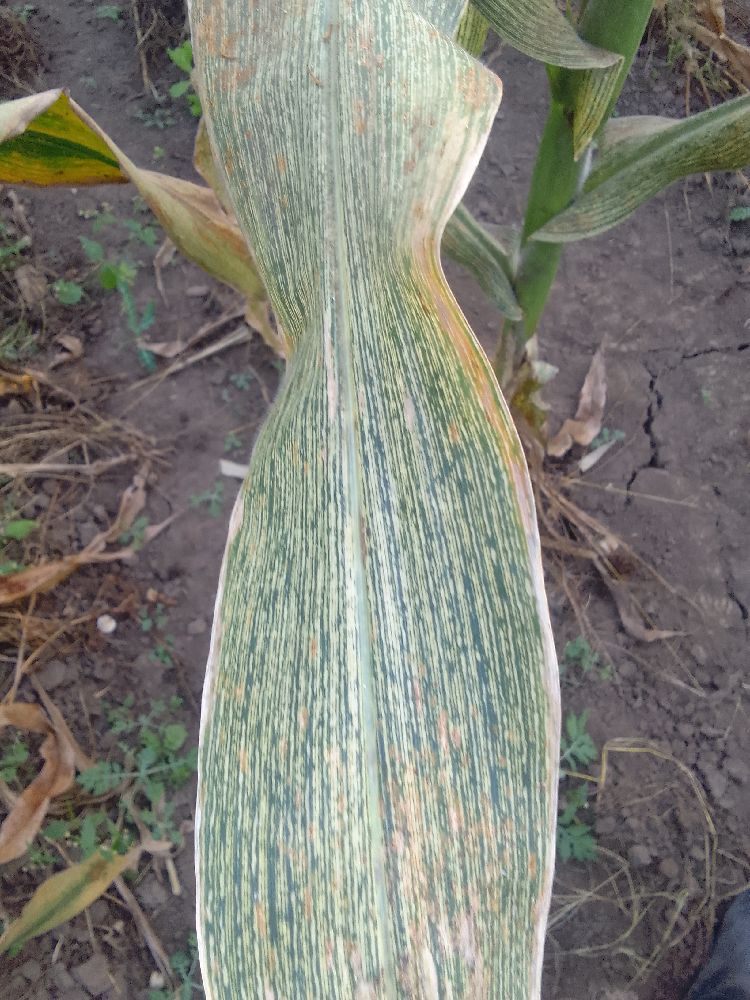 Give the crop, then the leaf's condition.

maize, maize streak virus
